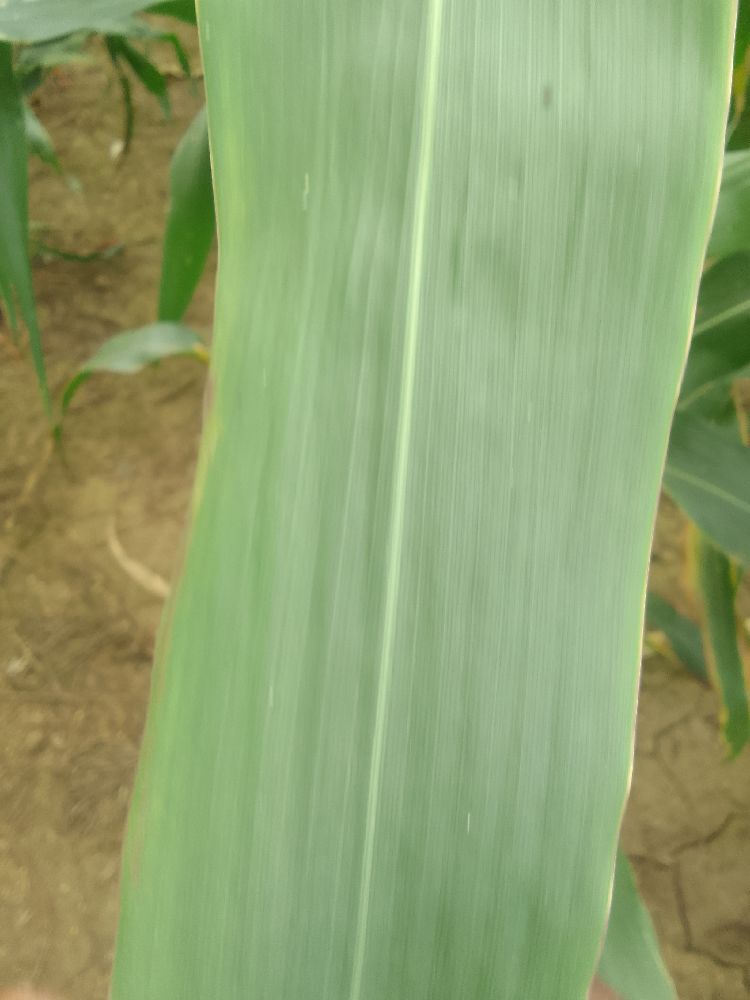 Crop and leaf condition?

maize, healthy
